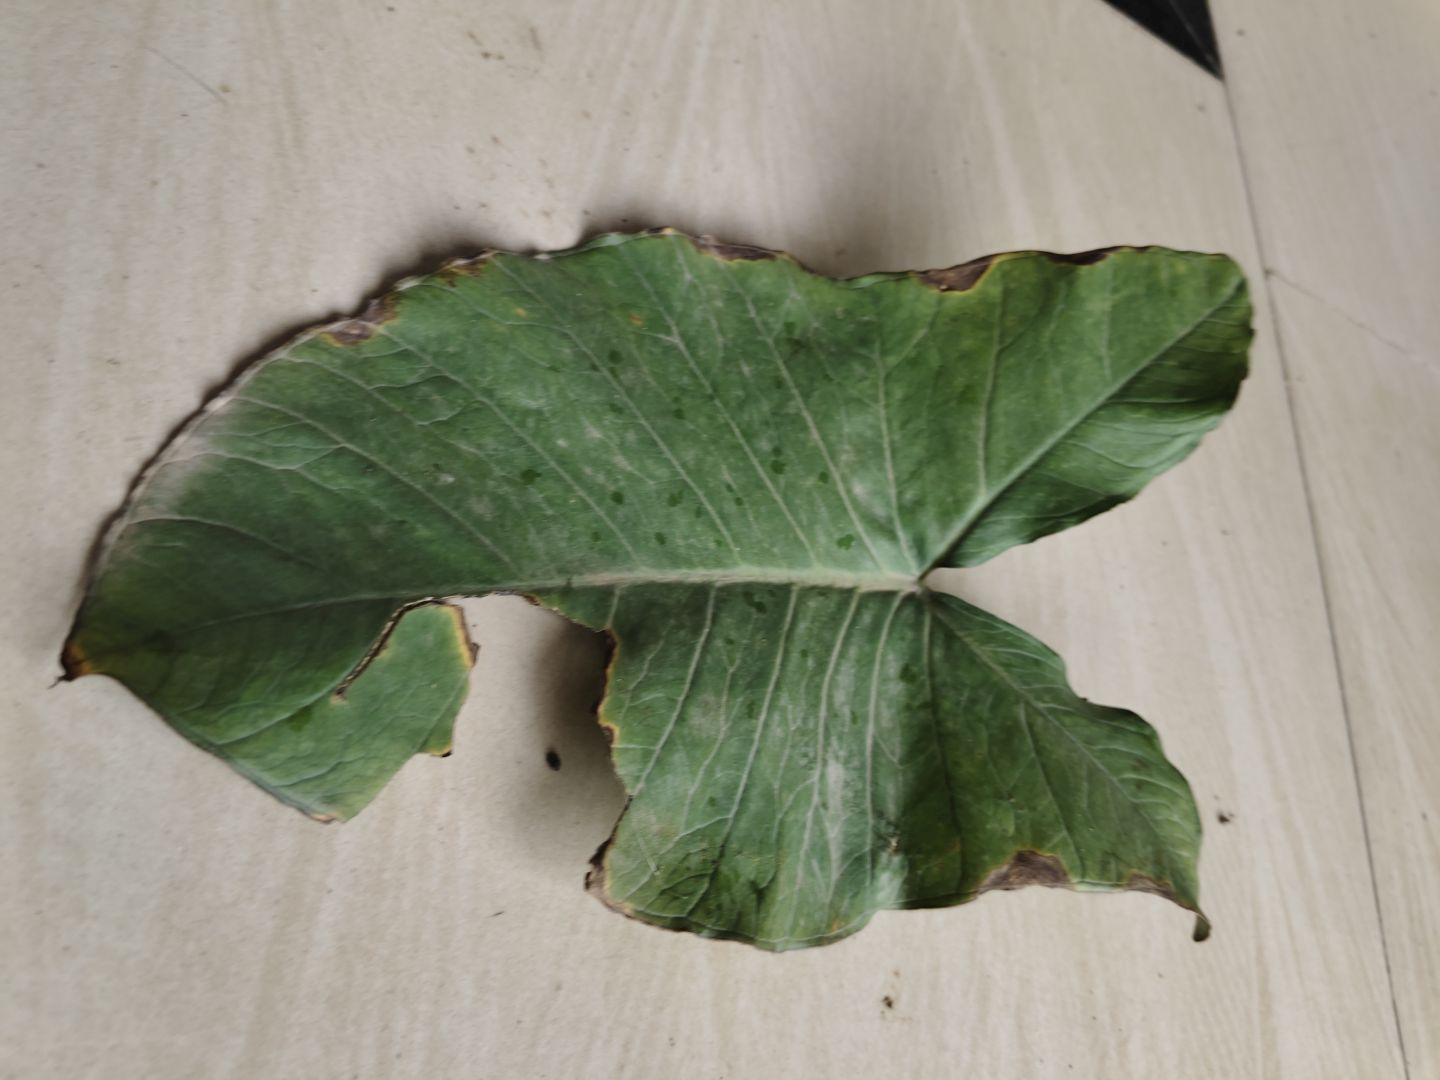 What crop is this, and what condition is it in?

taro, leaf blight
